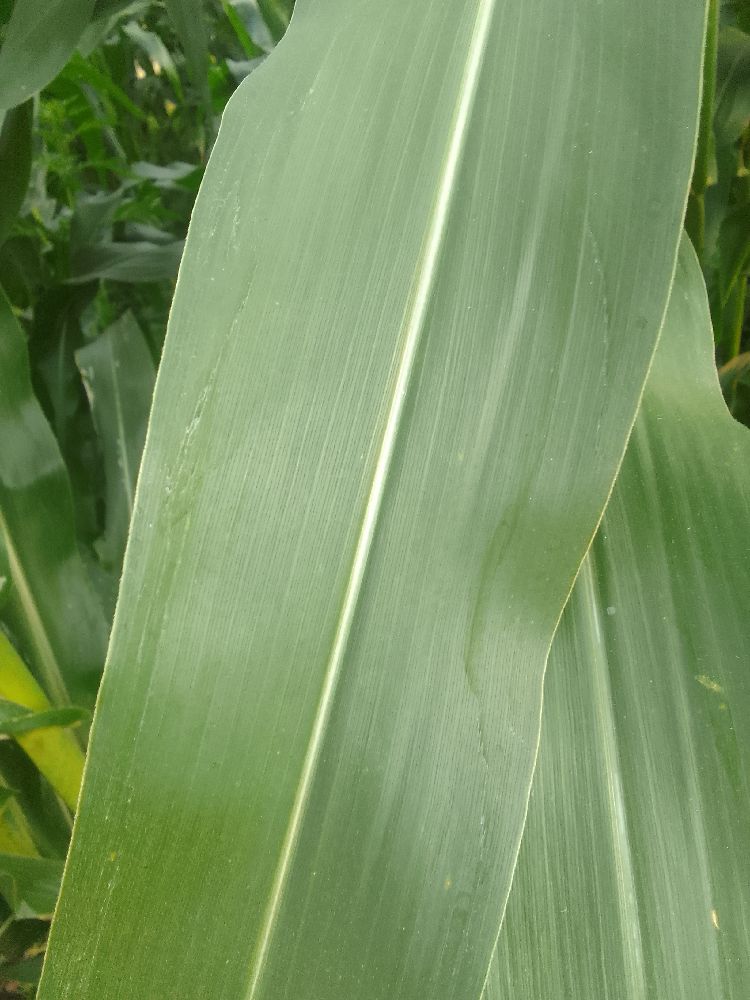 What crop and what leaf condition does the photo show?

maize, healthy
